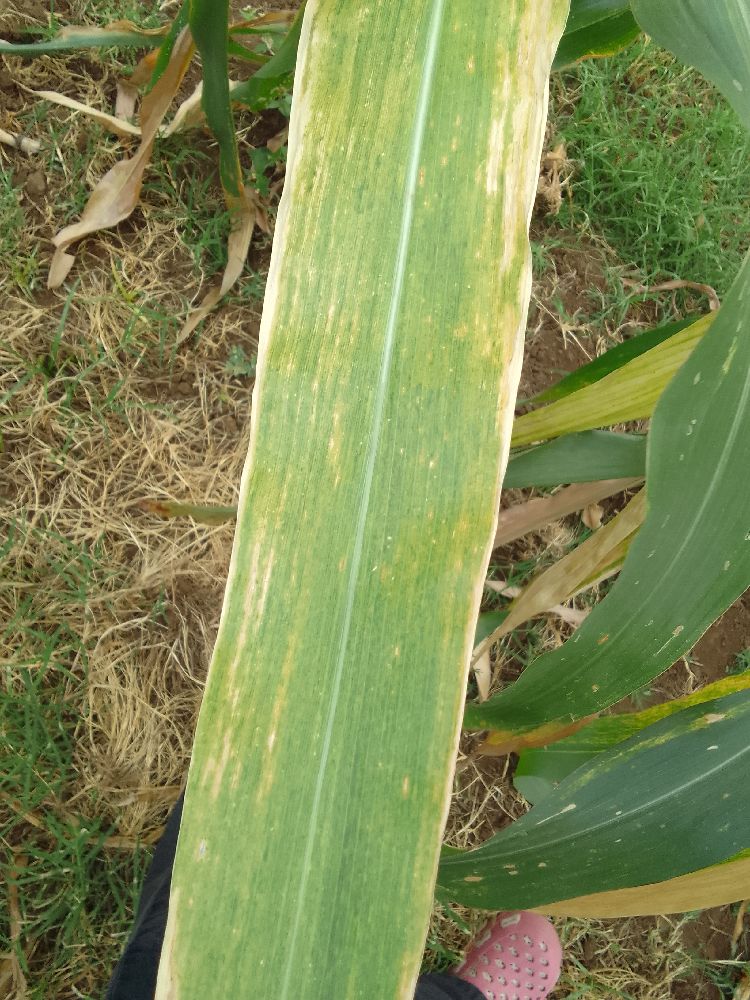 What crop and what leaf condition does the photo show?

maize, maize lethal necrosis
